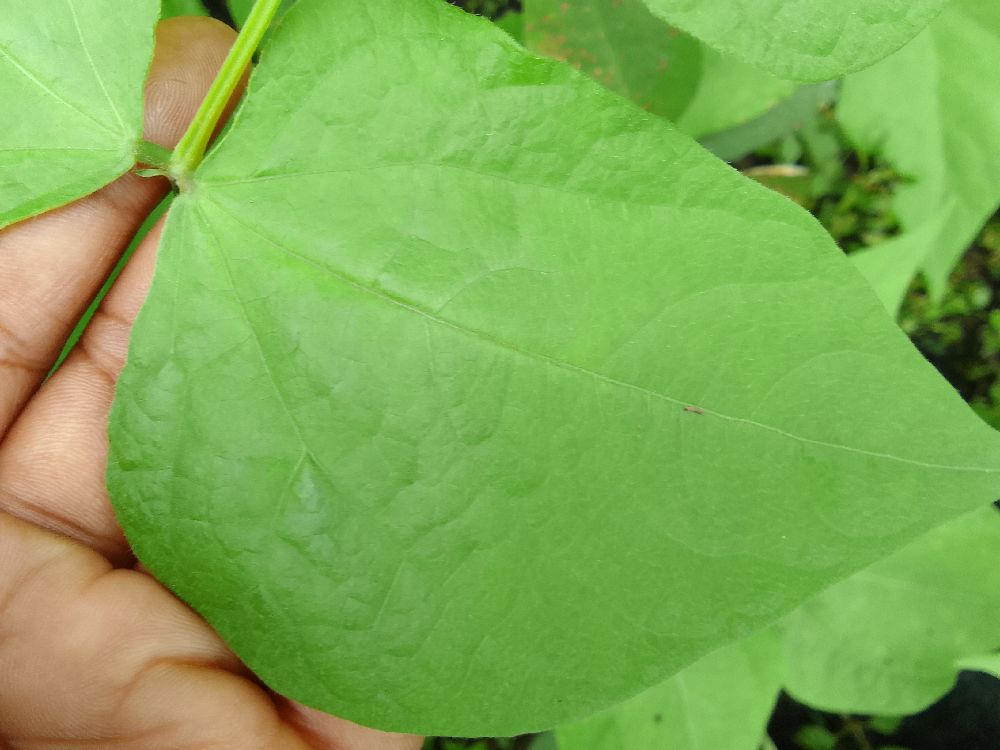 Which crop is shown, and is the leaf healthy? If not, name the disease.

common bean, healthy
